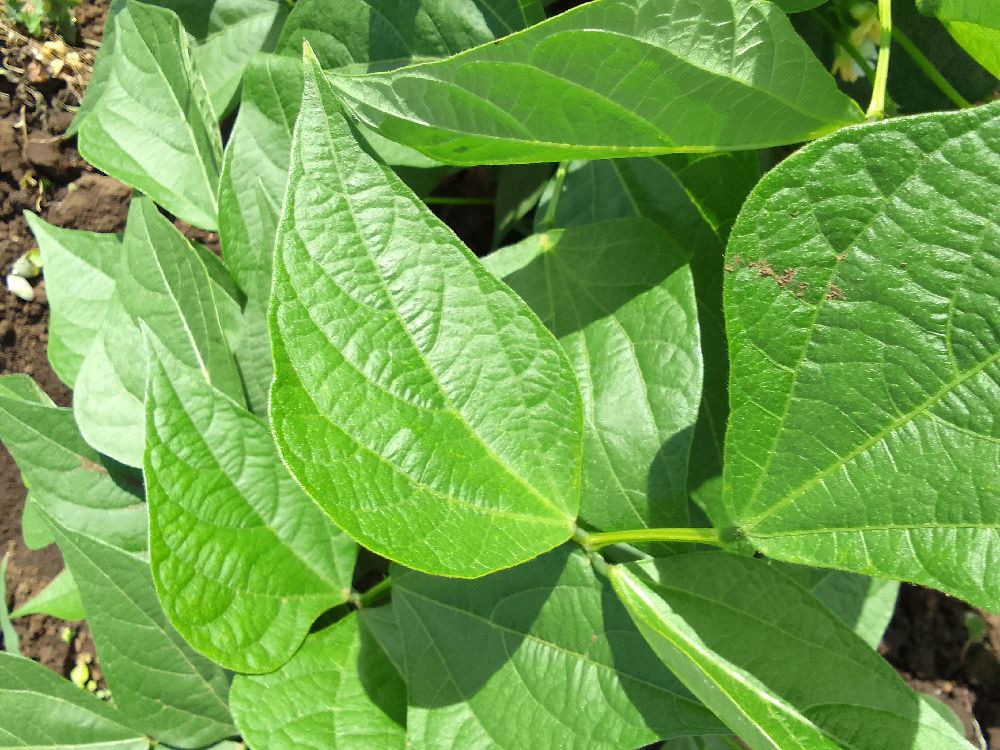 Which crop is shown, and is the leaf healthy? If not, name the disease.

common bean, healthy
